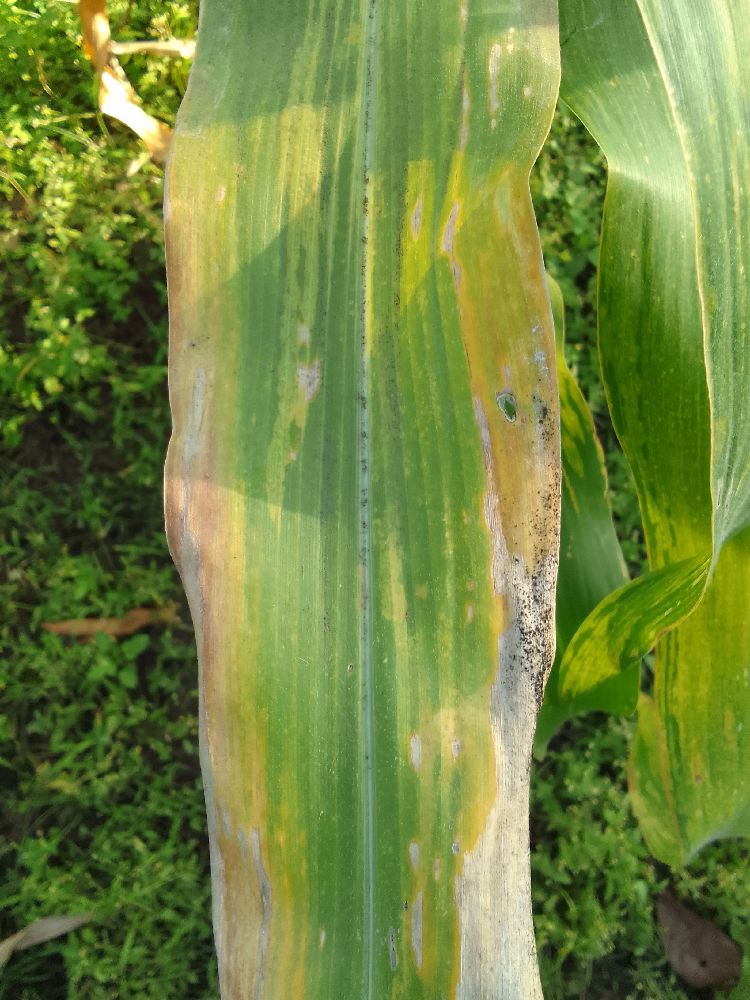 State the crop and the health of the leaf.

maize, maize lethal necrosis
